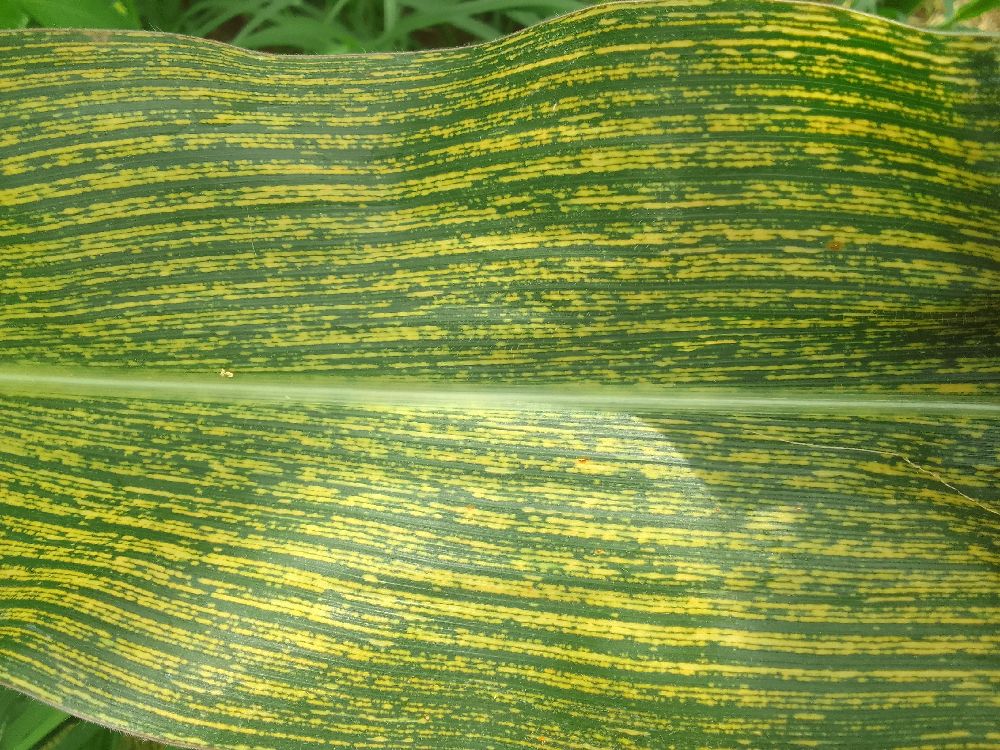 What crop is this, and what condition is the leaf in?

maize, maize streak virus
